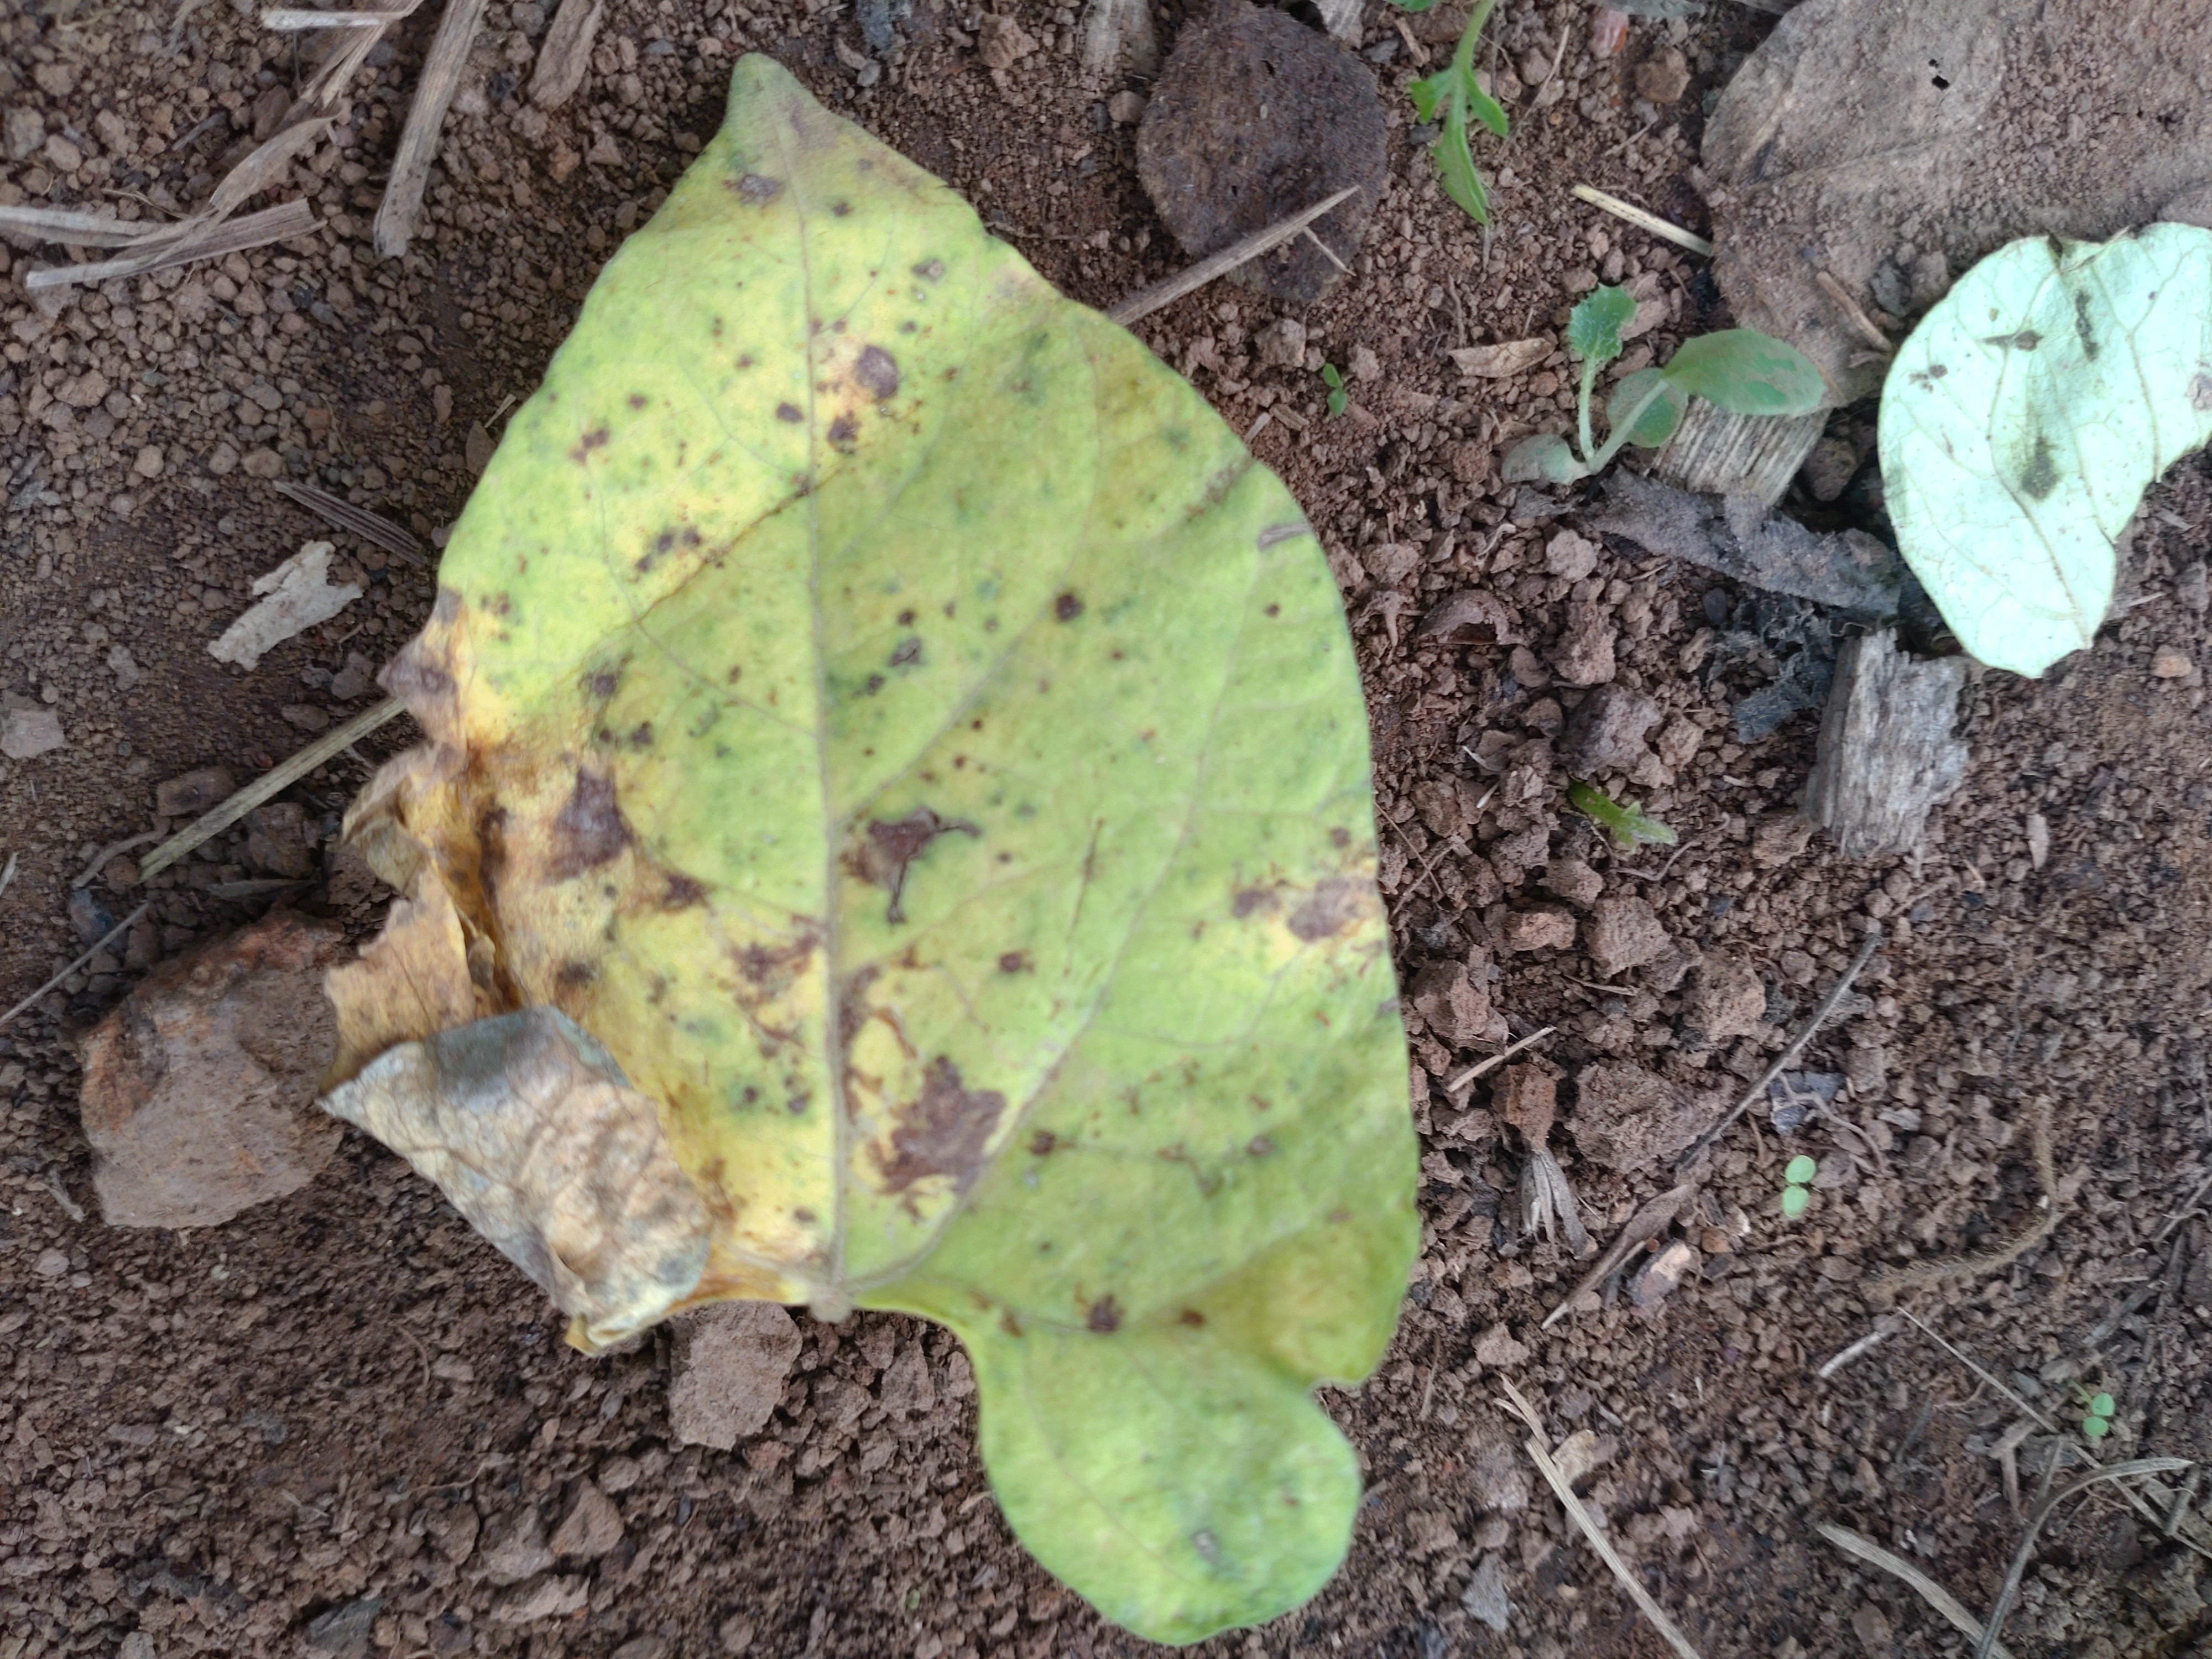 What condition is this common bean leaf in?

anthracnose
